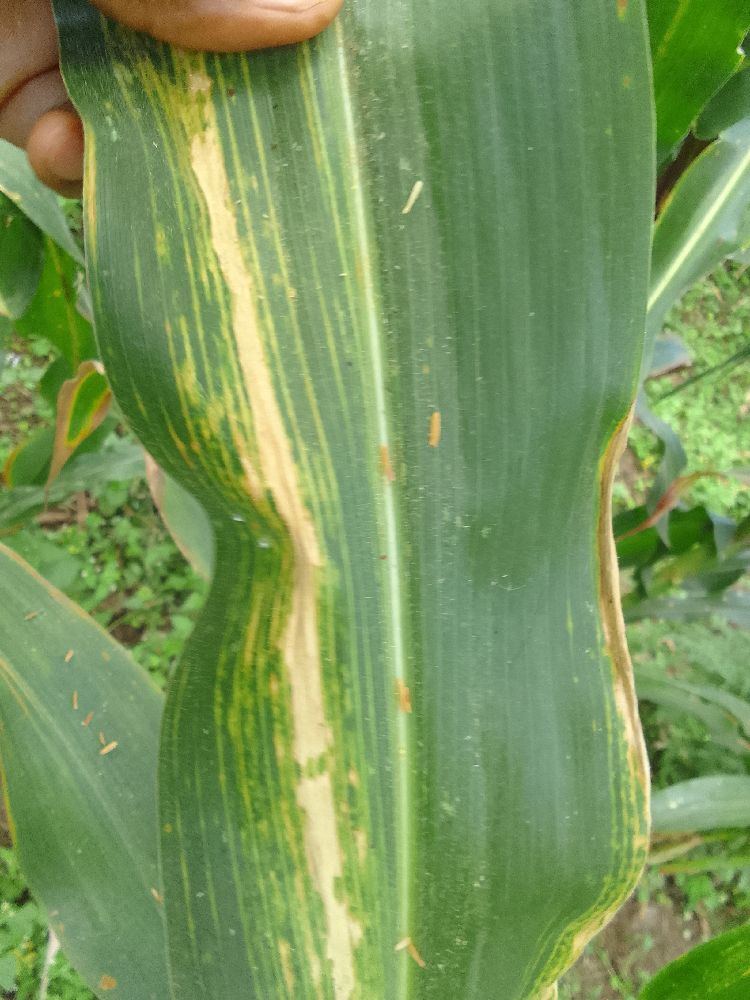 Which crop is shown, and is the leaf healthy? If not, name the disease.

maize, maize lethal necrosis
